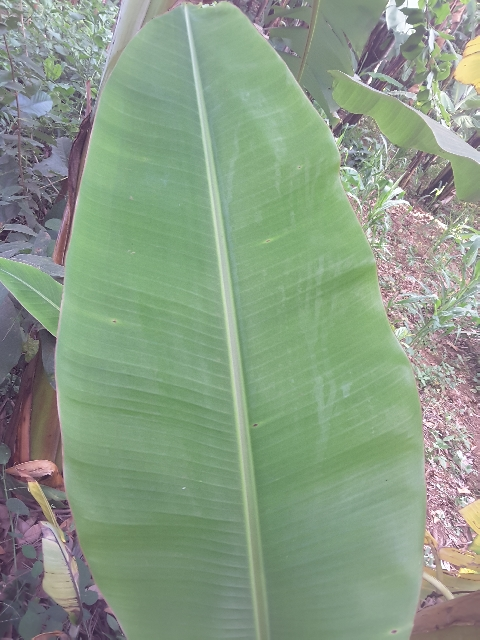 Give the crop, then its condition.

banana, healthy
